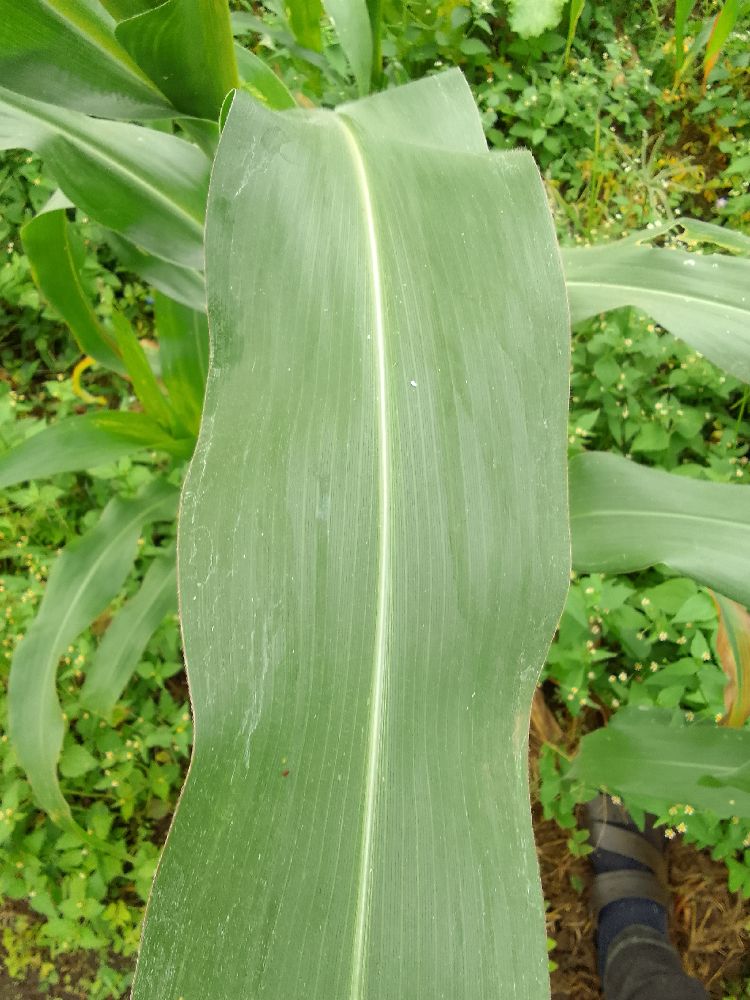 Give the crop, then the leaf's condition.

maize, healthy
